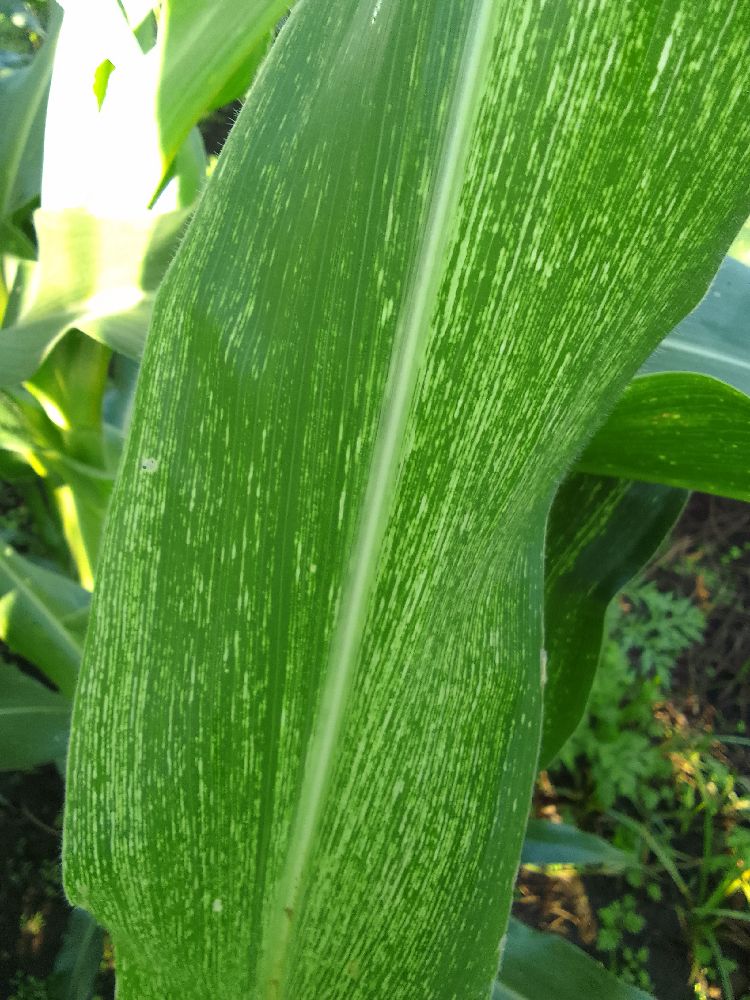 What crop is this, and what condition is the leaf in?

maize, maize streak virus
